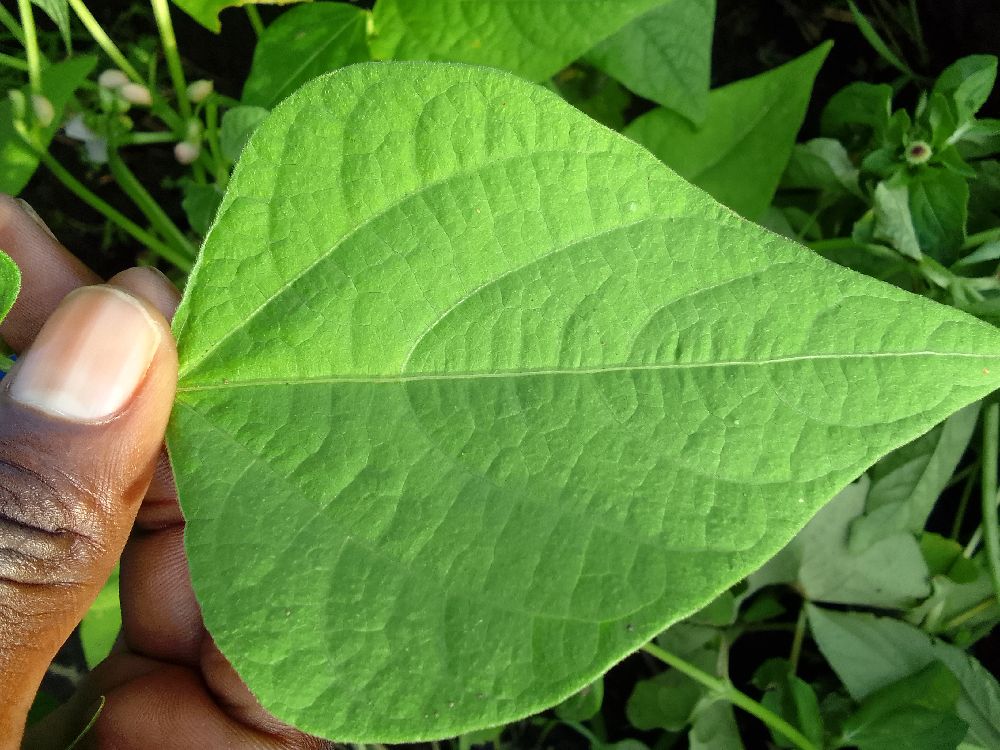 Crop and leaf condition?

common bean, healthy
